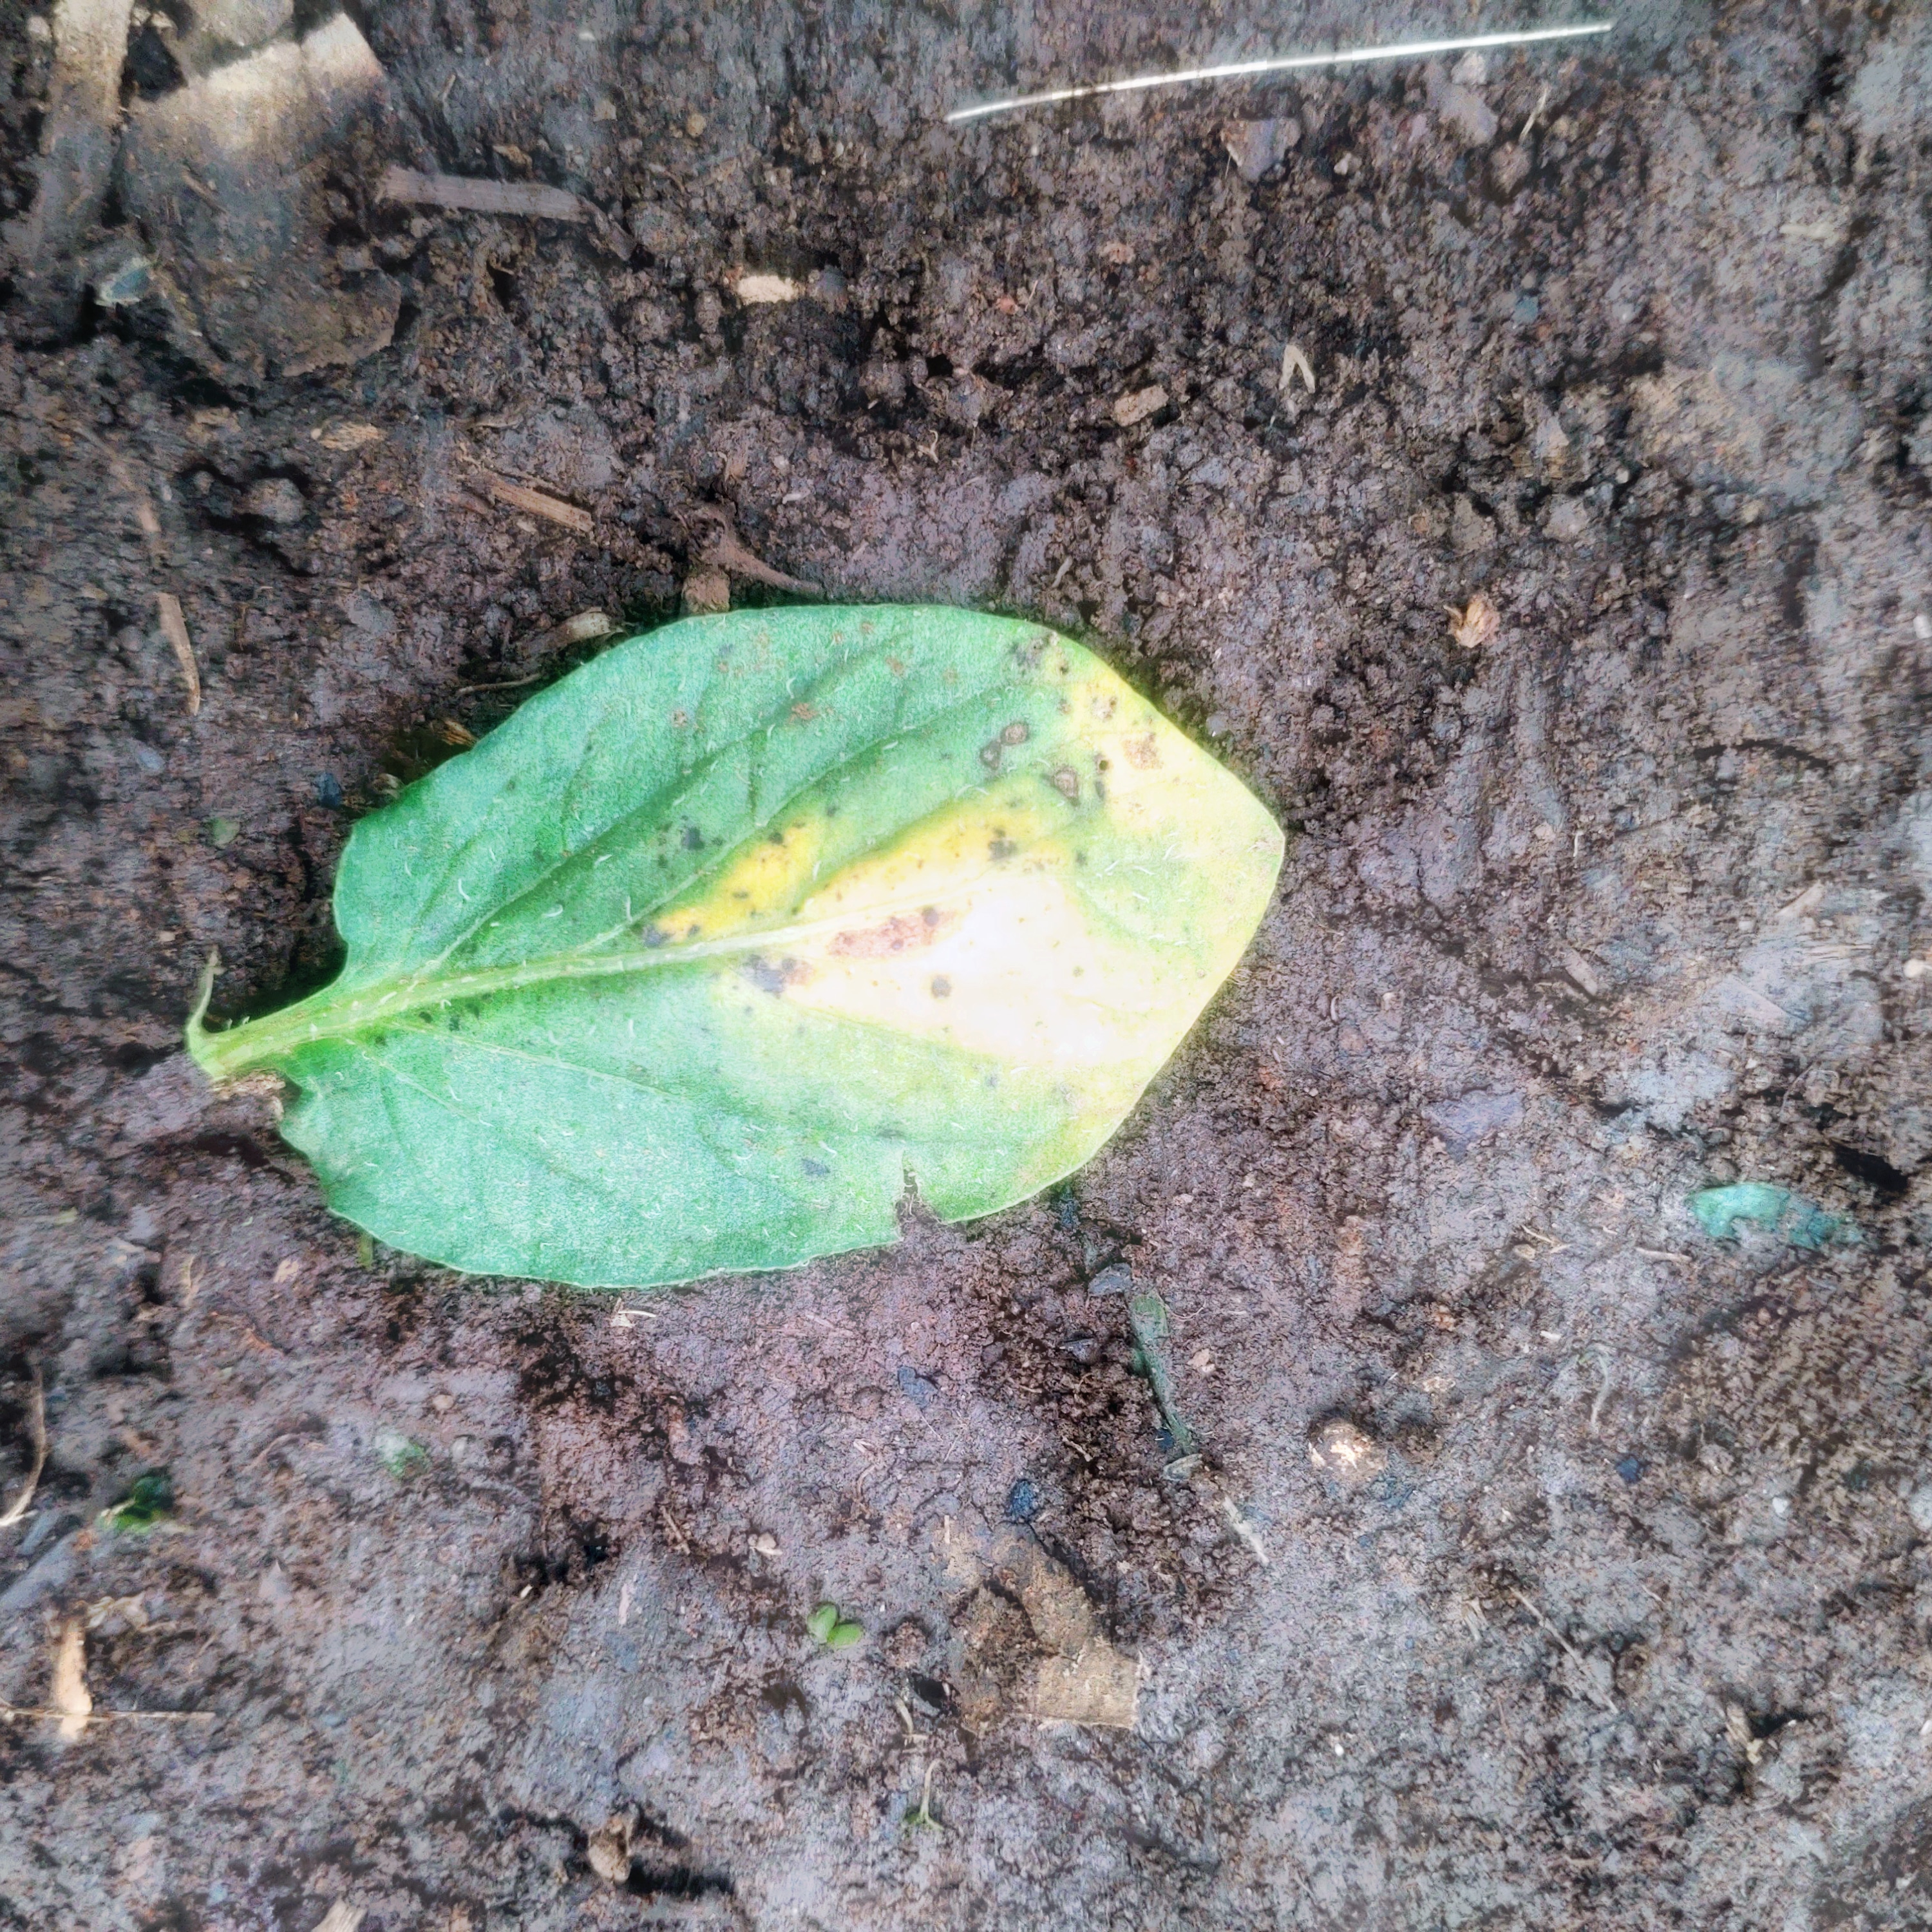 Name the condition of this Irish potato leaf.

late blight
